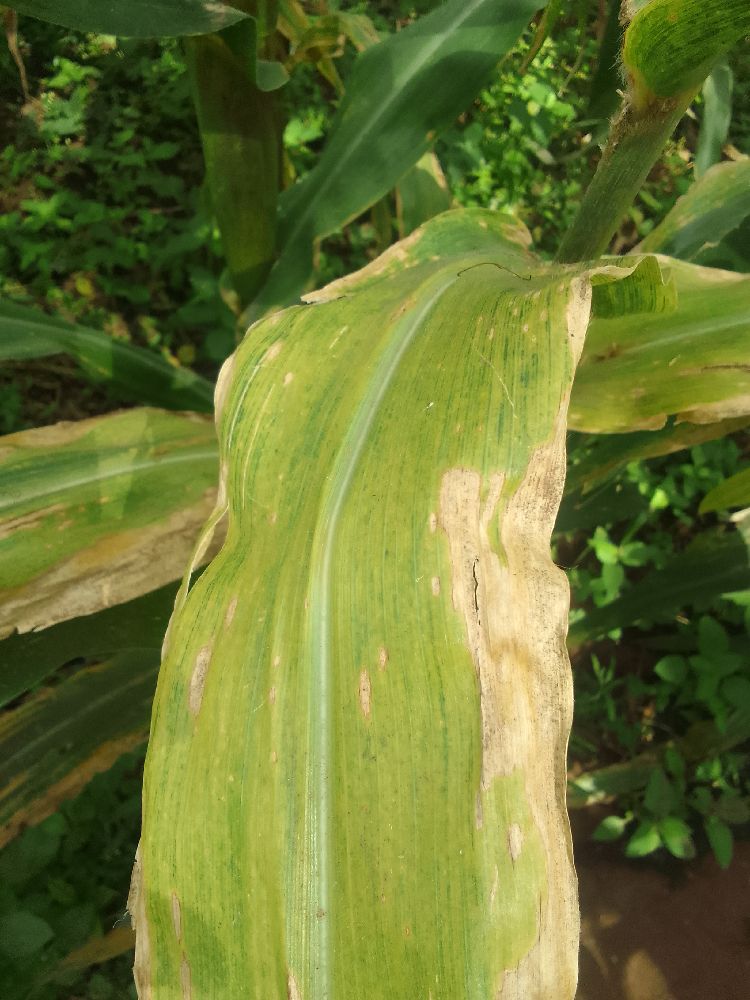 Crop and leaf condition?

maize, maize lethal necrosis
